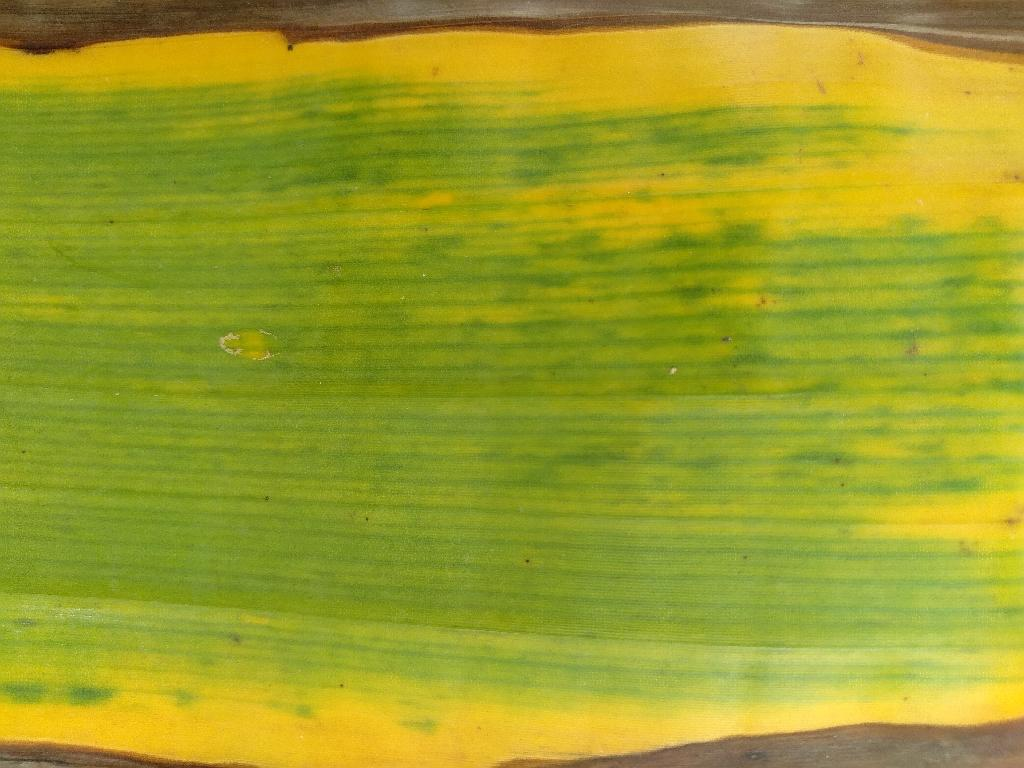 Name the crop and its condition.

banana, fusarium wilt race 1
